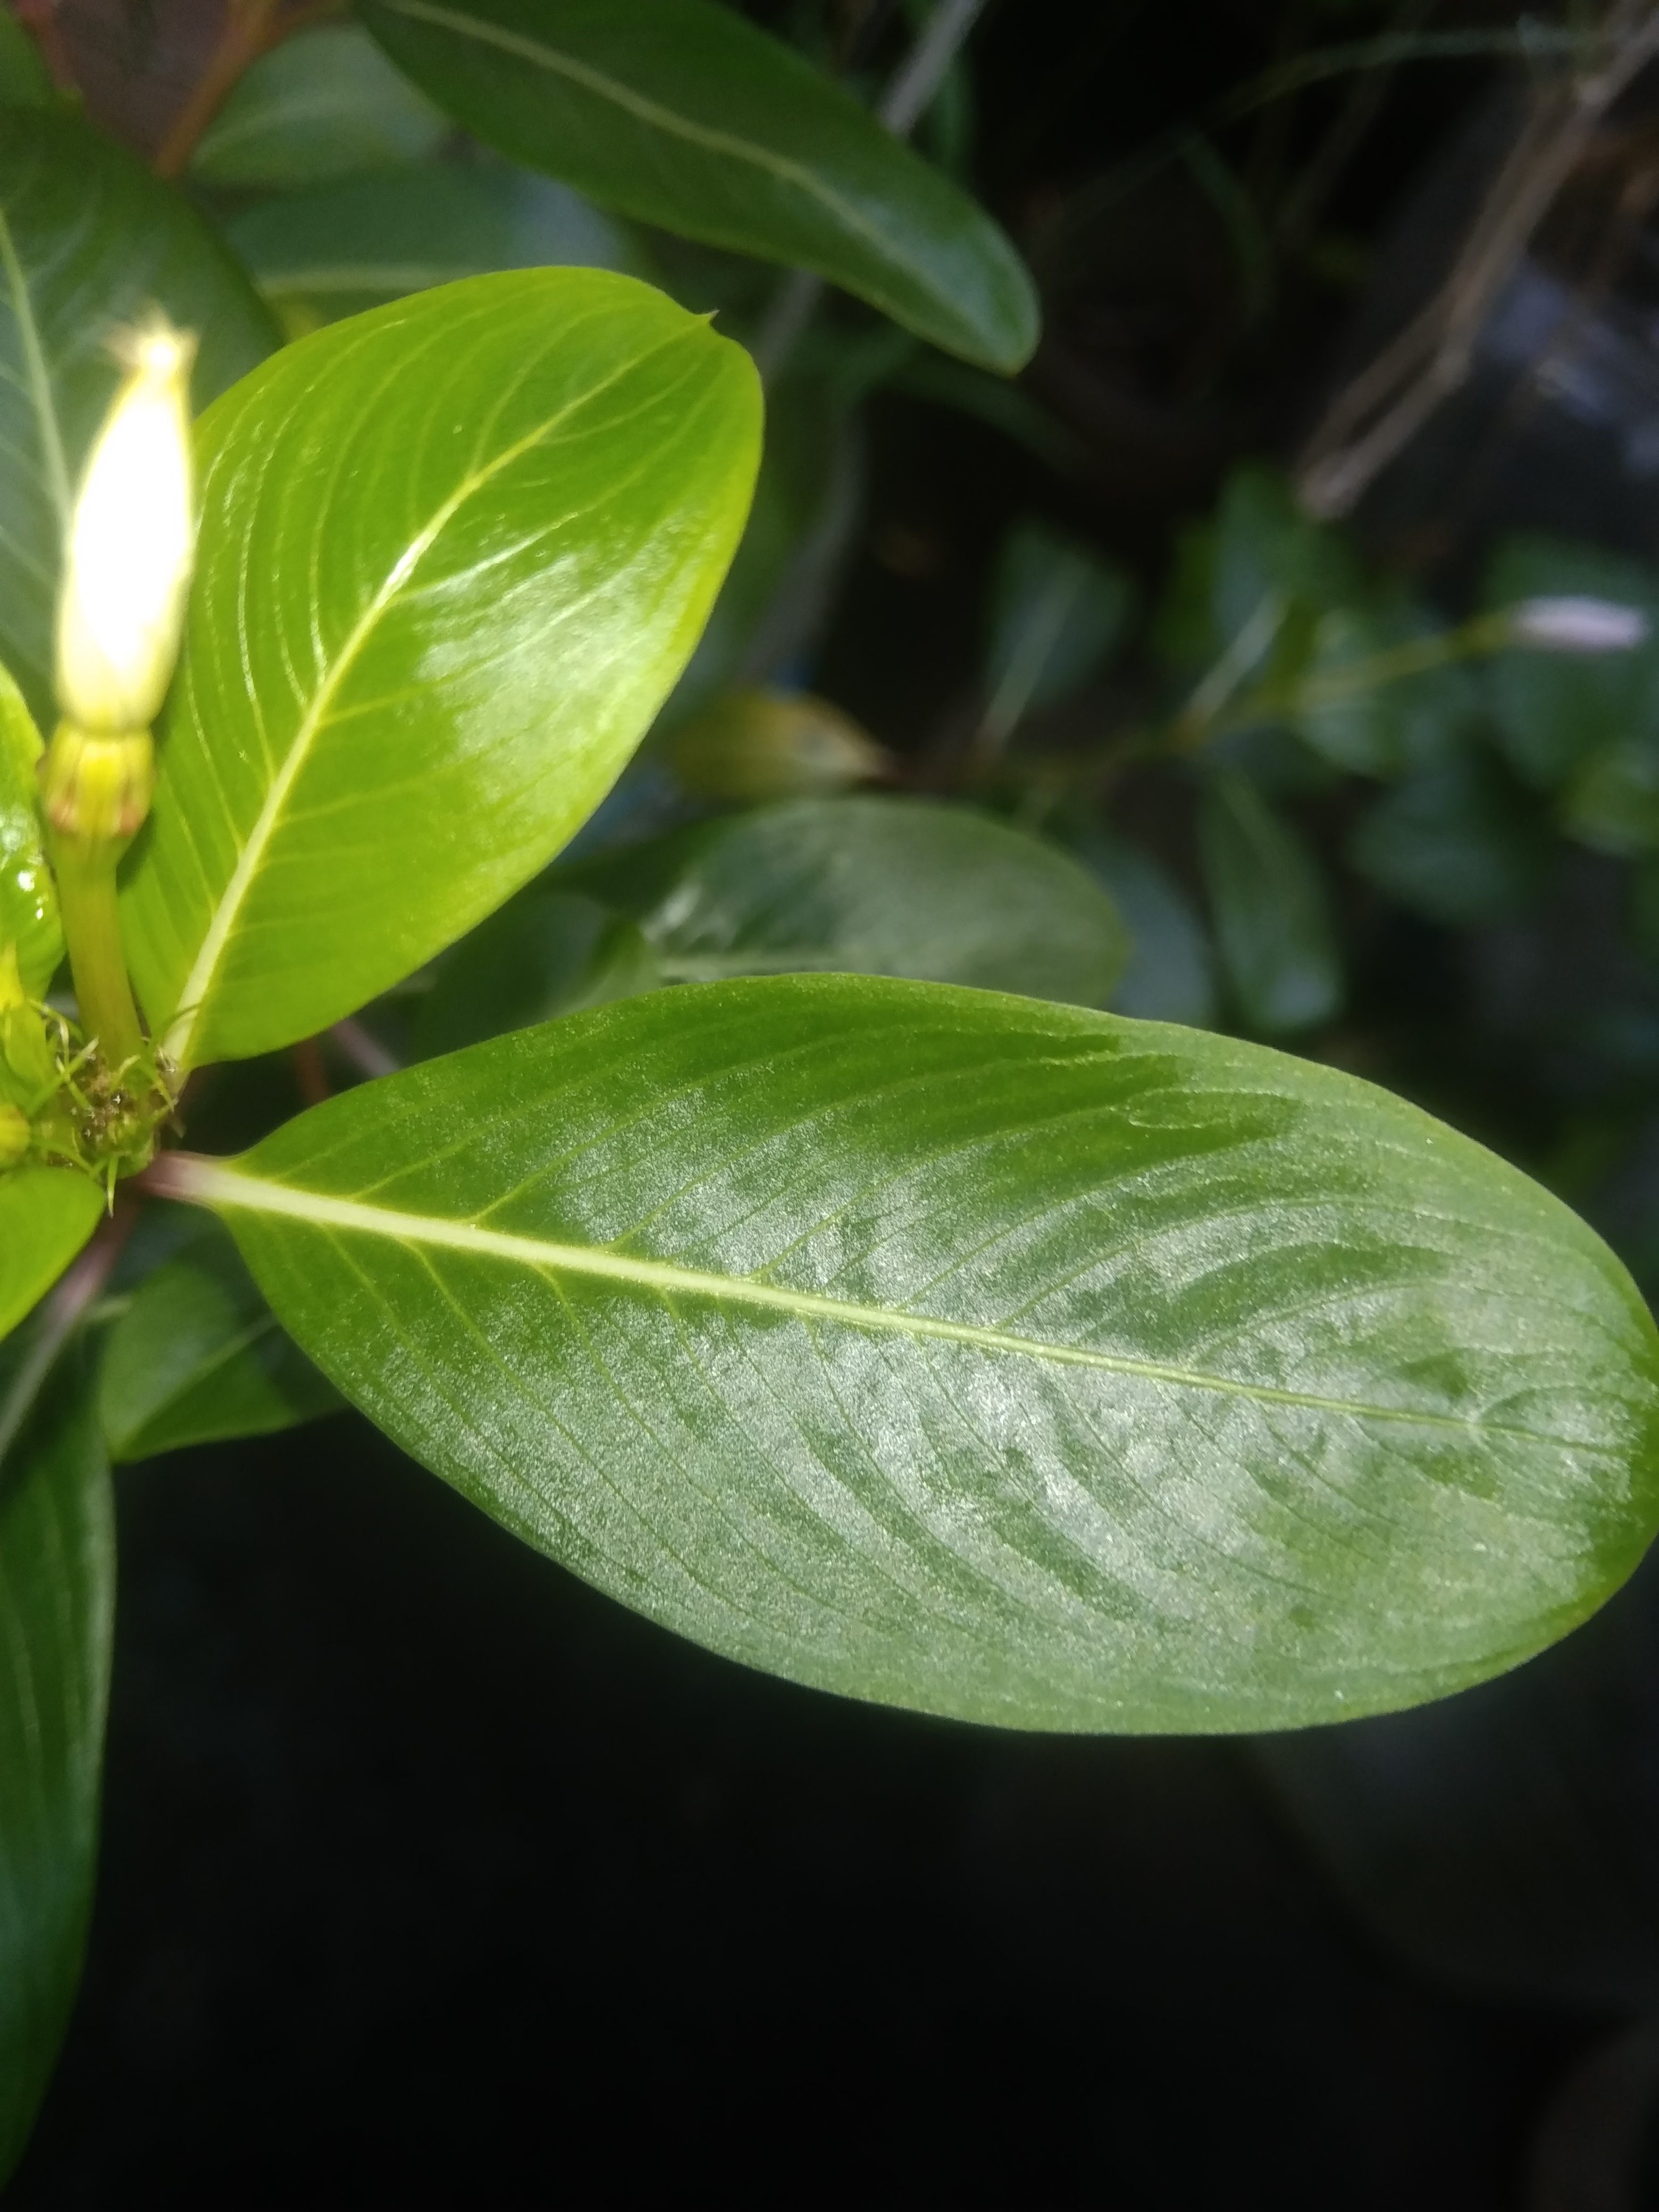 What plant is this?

rose periwinkle
